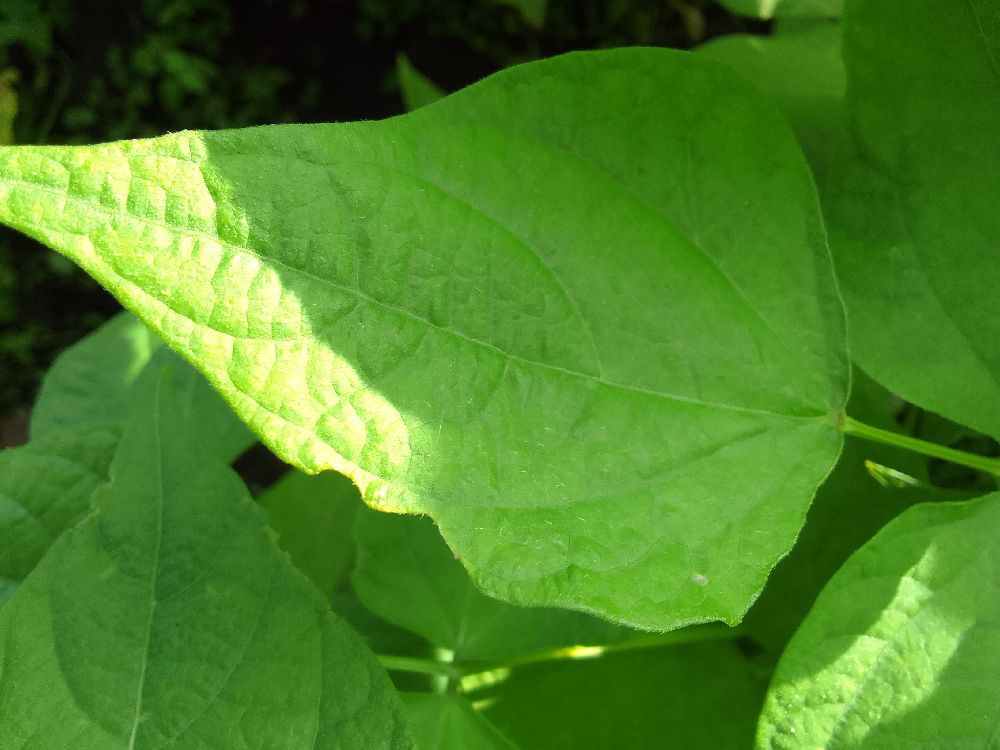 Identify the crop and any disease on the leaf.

common bean, healthy
